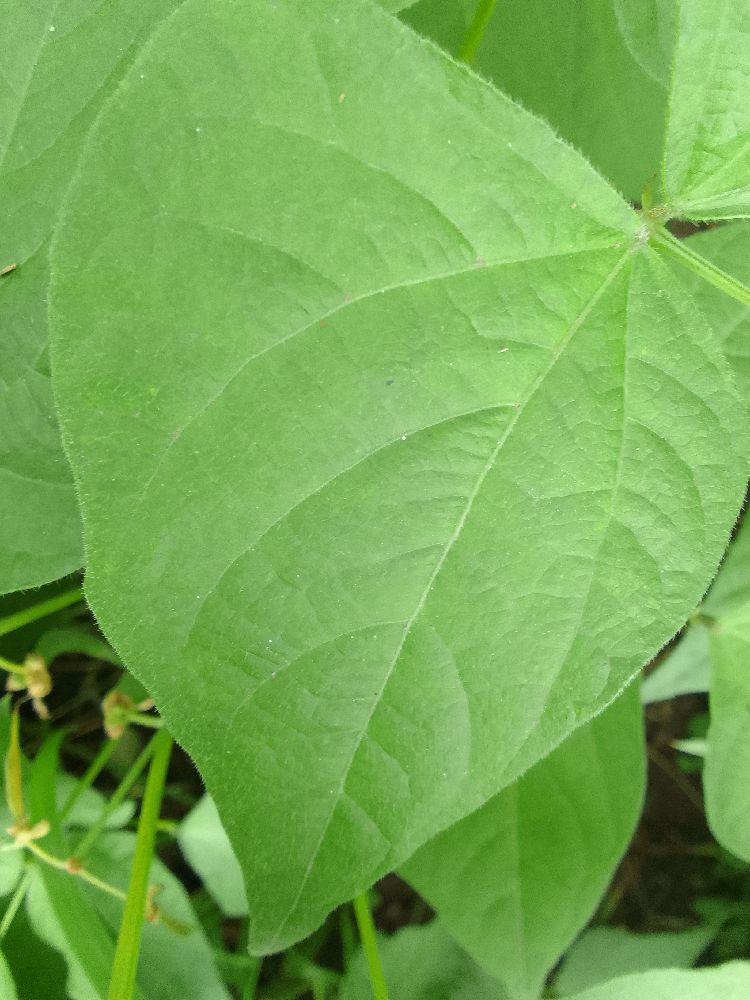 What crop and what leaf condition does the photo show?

common bean, healthy
